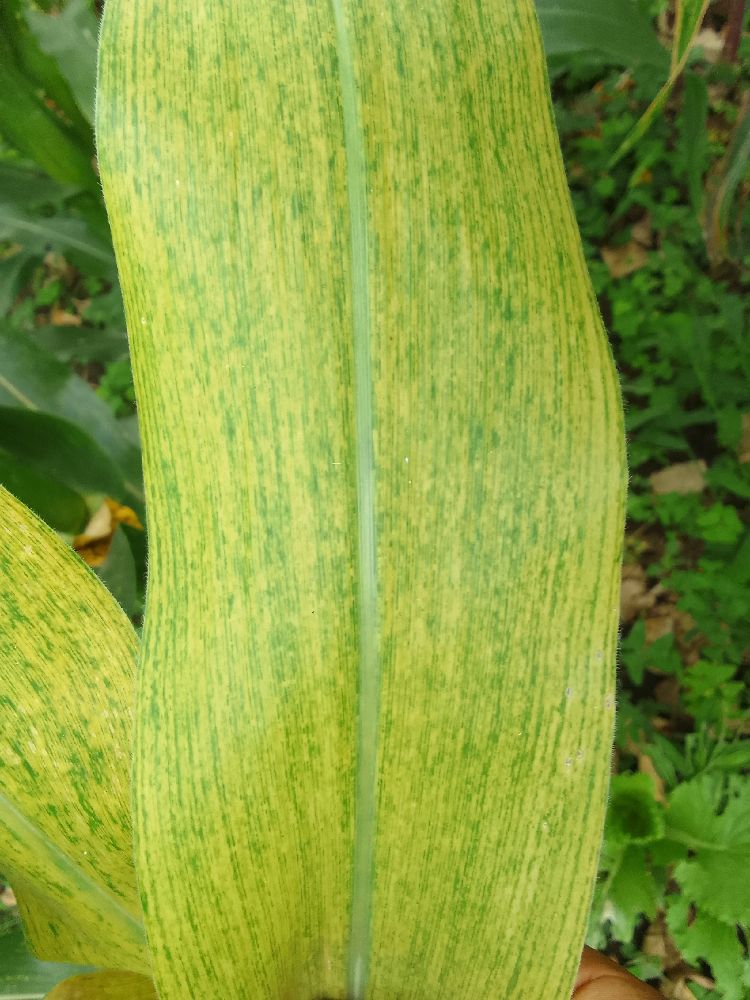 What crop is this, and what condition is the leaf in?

maize, maize lethal necrosis
